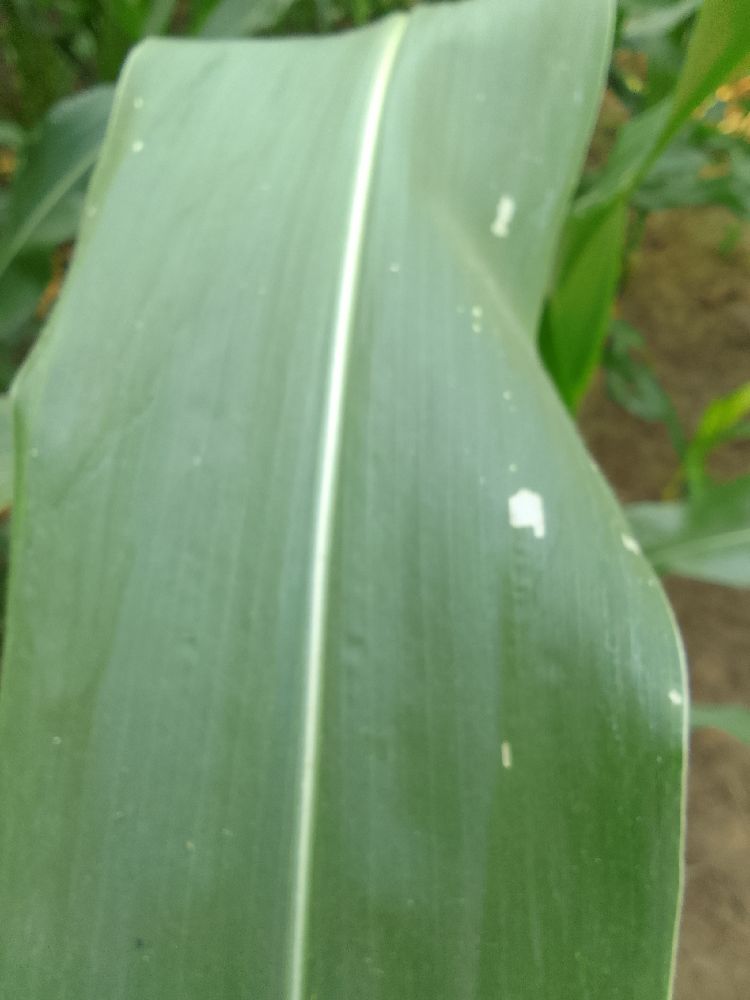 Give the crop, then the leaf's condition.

maize, healthy
